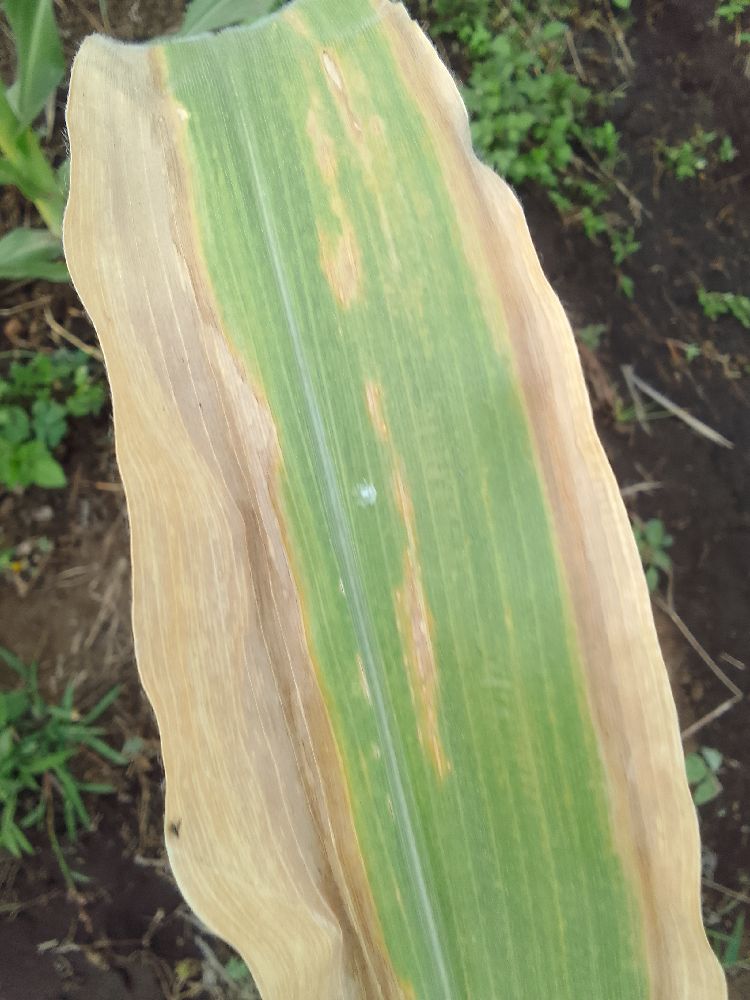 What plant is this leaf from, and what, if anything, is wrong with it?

maize, maize lethal necrosis
